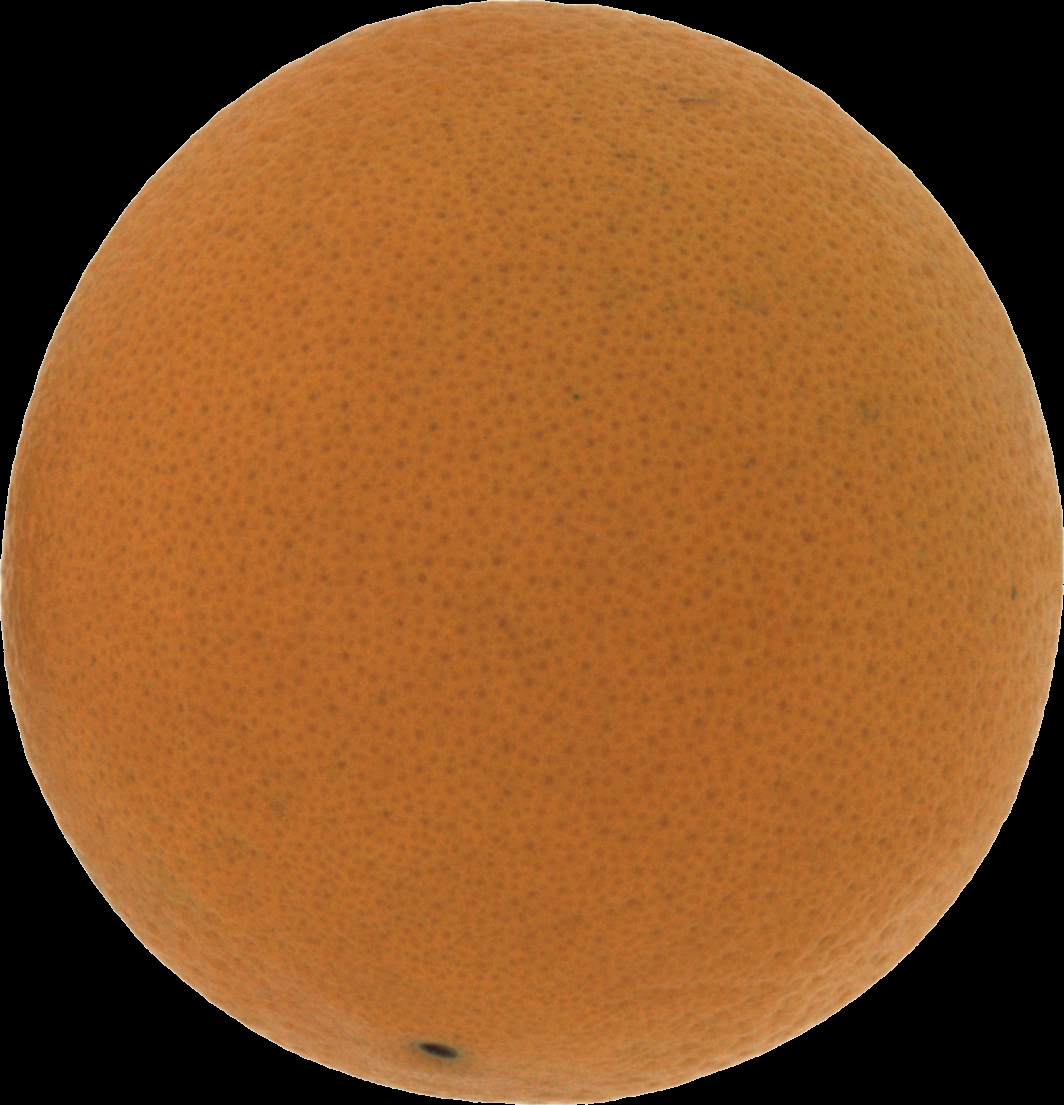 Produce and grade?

orange, good
